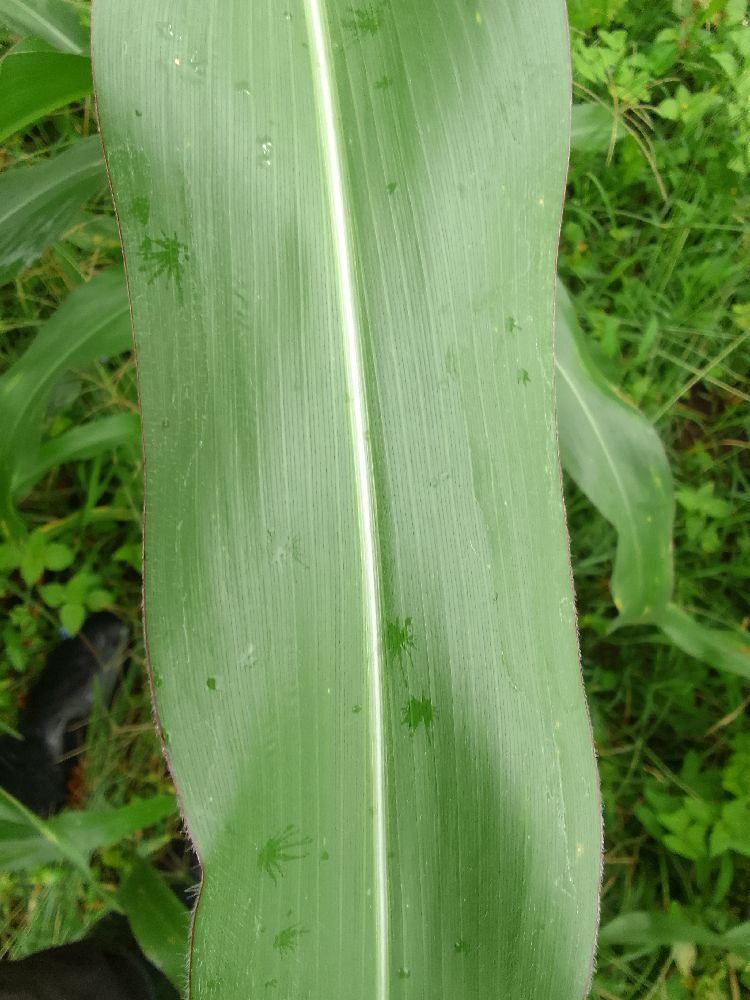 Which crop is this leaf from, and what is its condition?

maize, healthy
